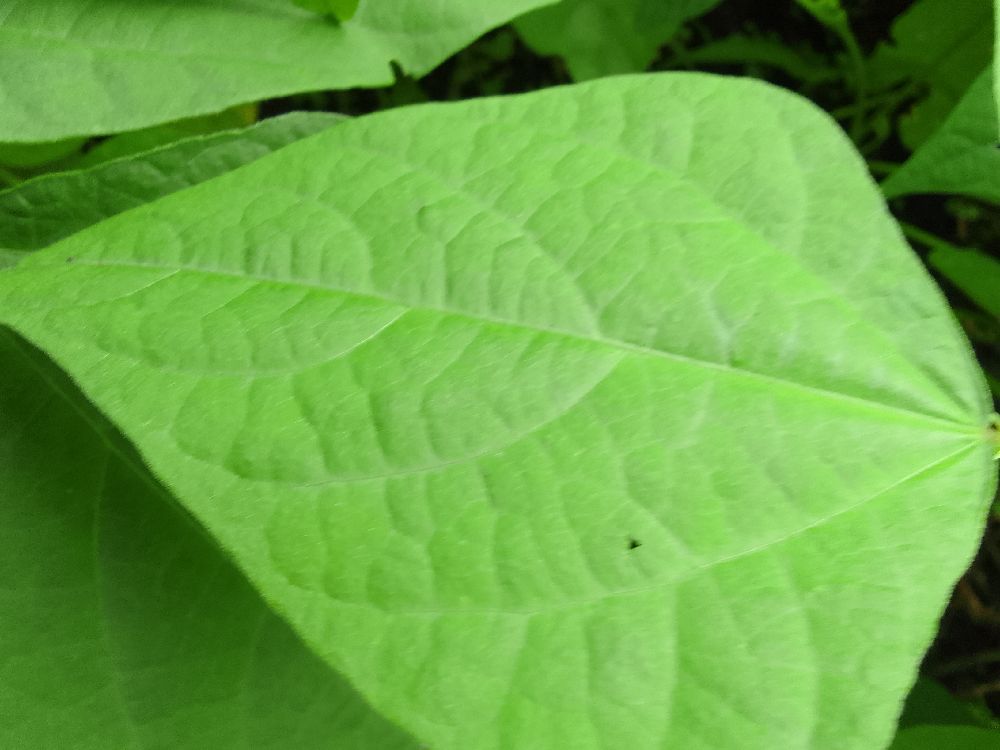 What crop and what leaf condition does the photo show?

common bean, healthy
